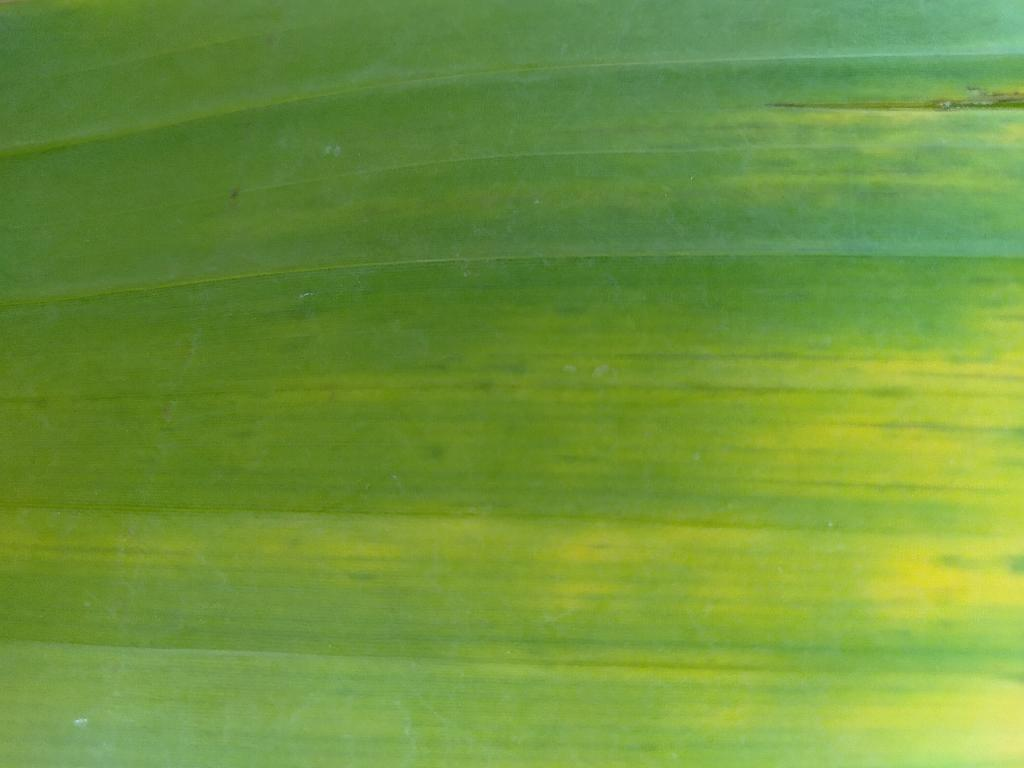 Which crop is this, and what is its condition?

banana, fusarium wilt race 1
